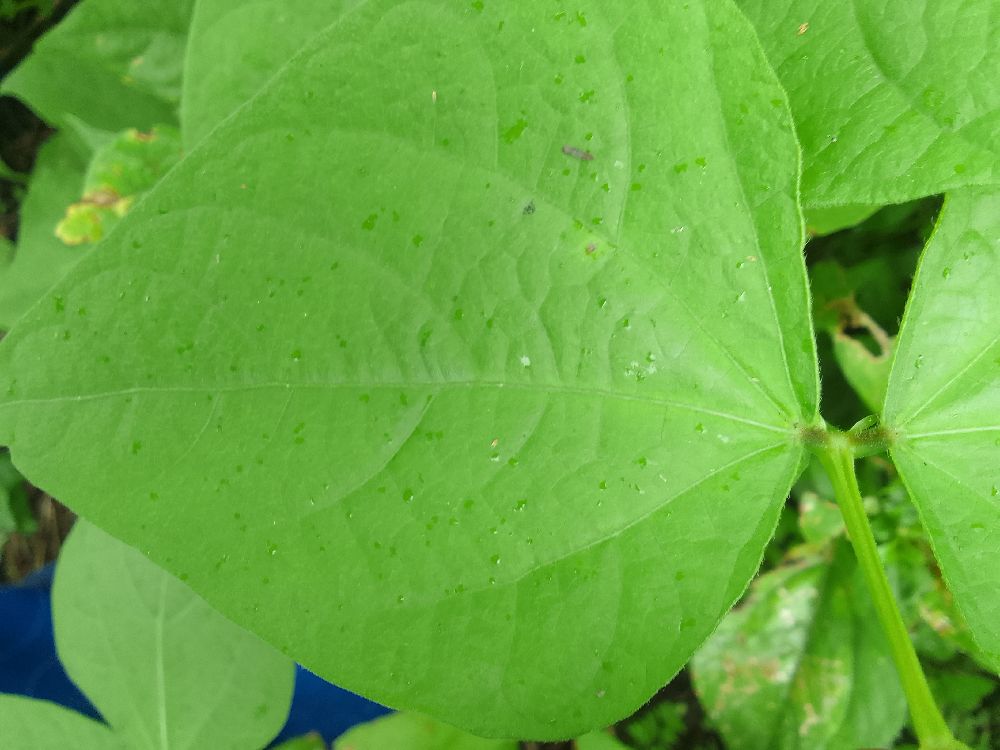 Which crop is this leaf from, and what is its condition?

common bean, healthy
